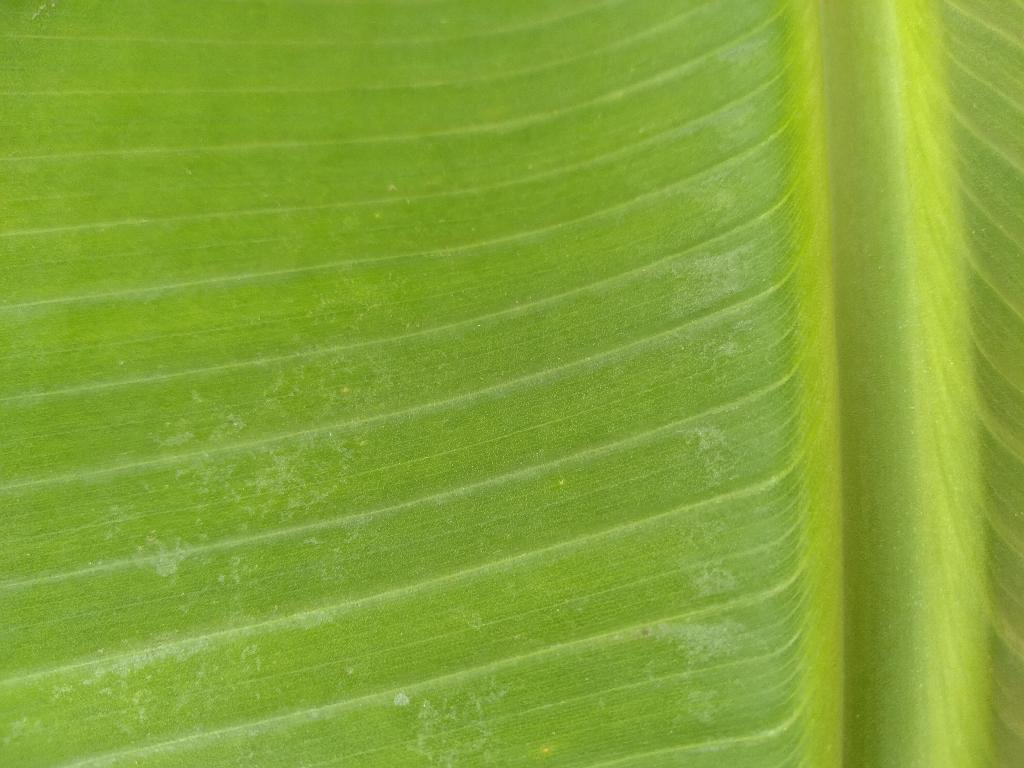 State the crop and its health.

banana, healthy
